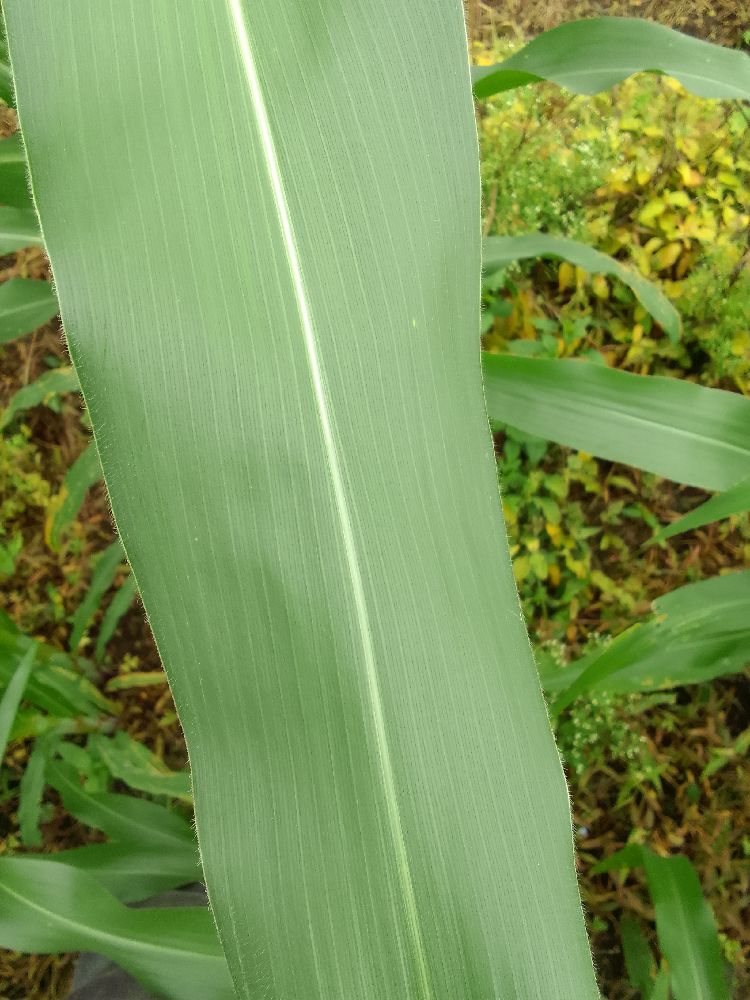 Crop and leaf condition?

maize, healthy
